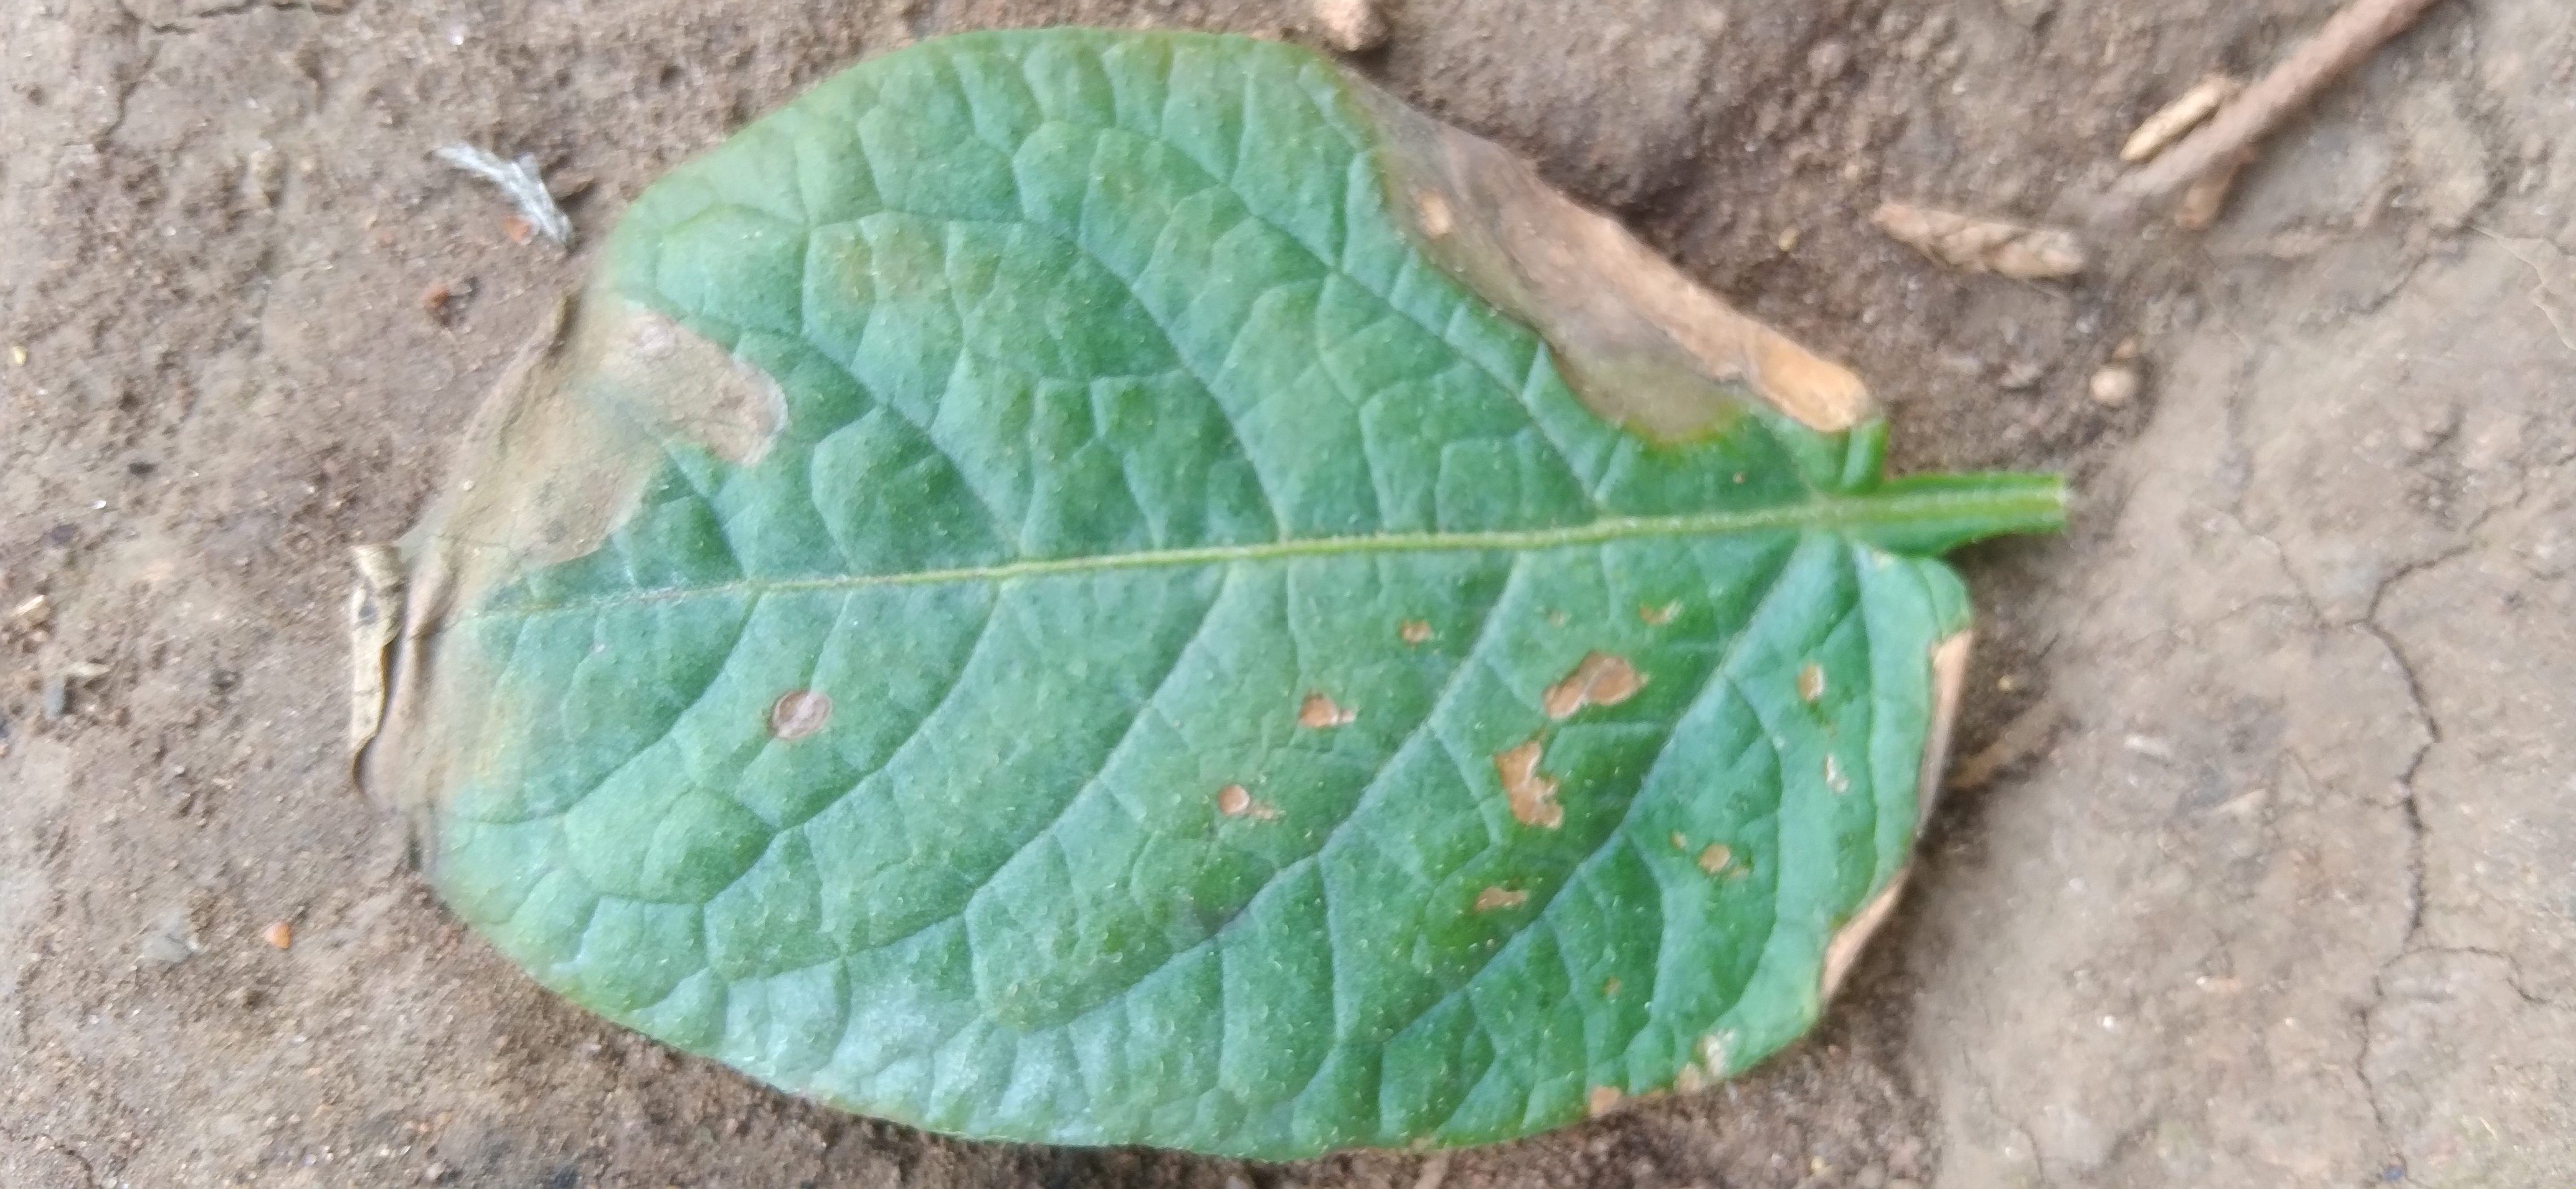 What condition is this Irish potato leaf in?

early blight
